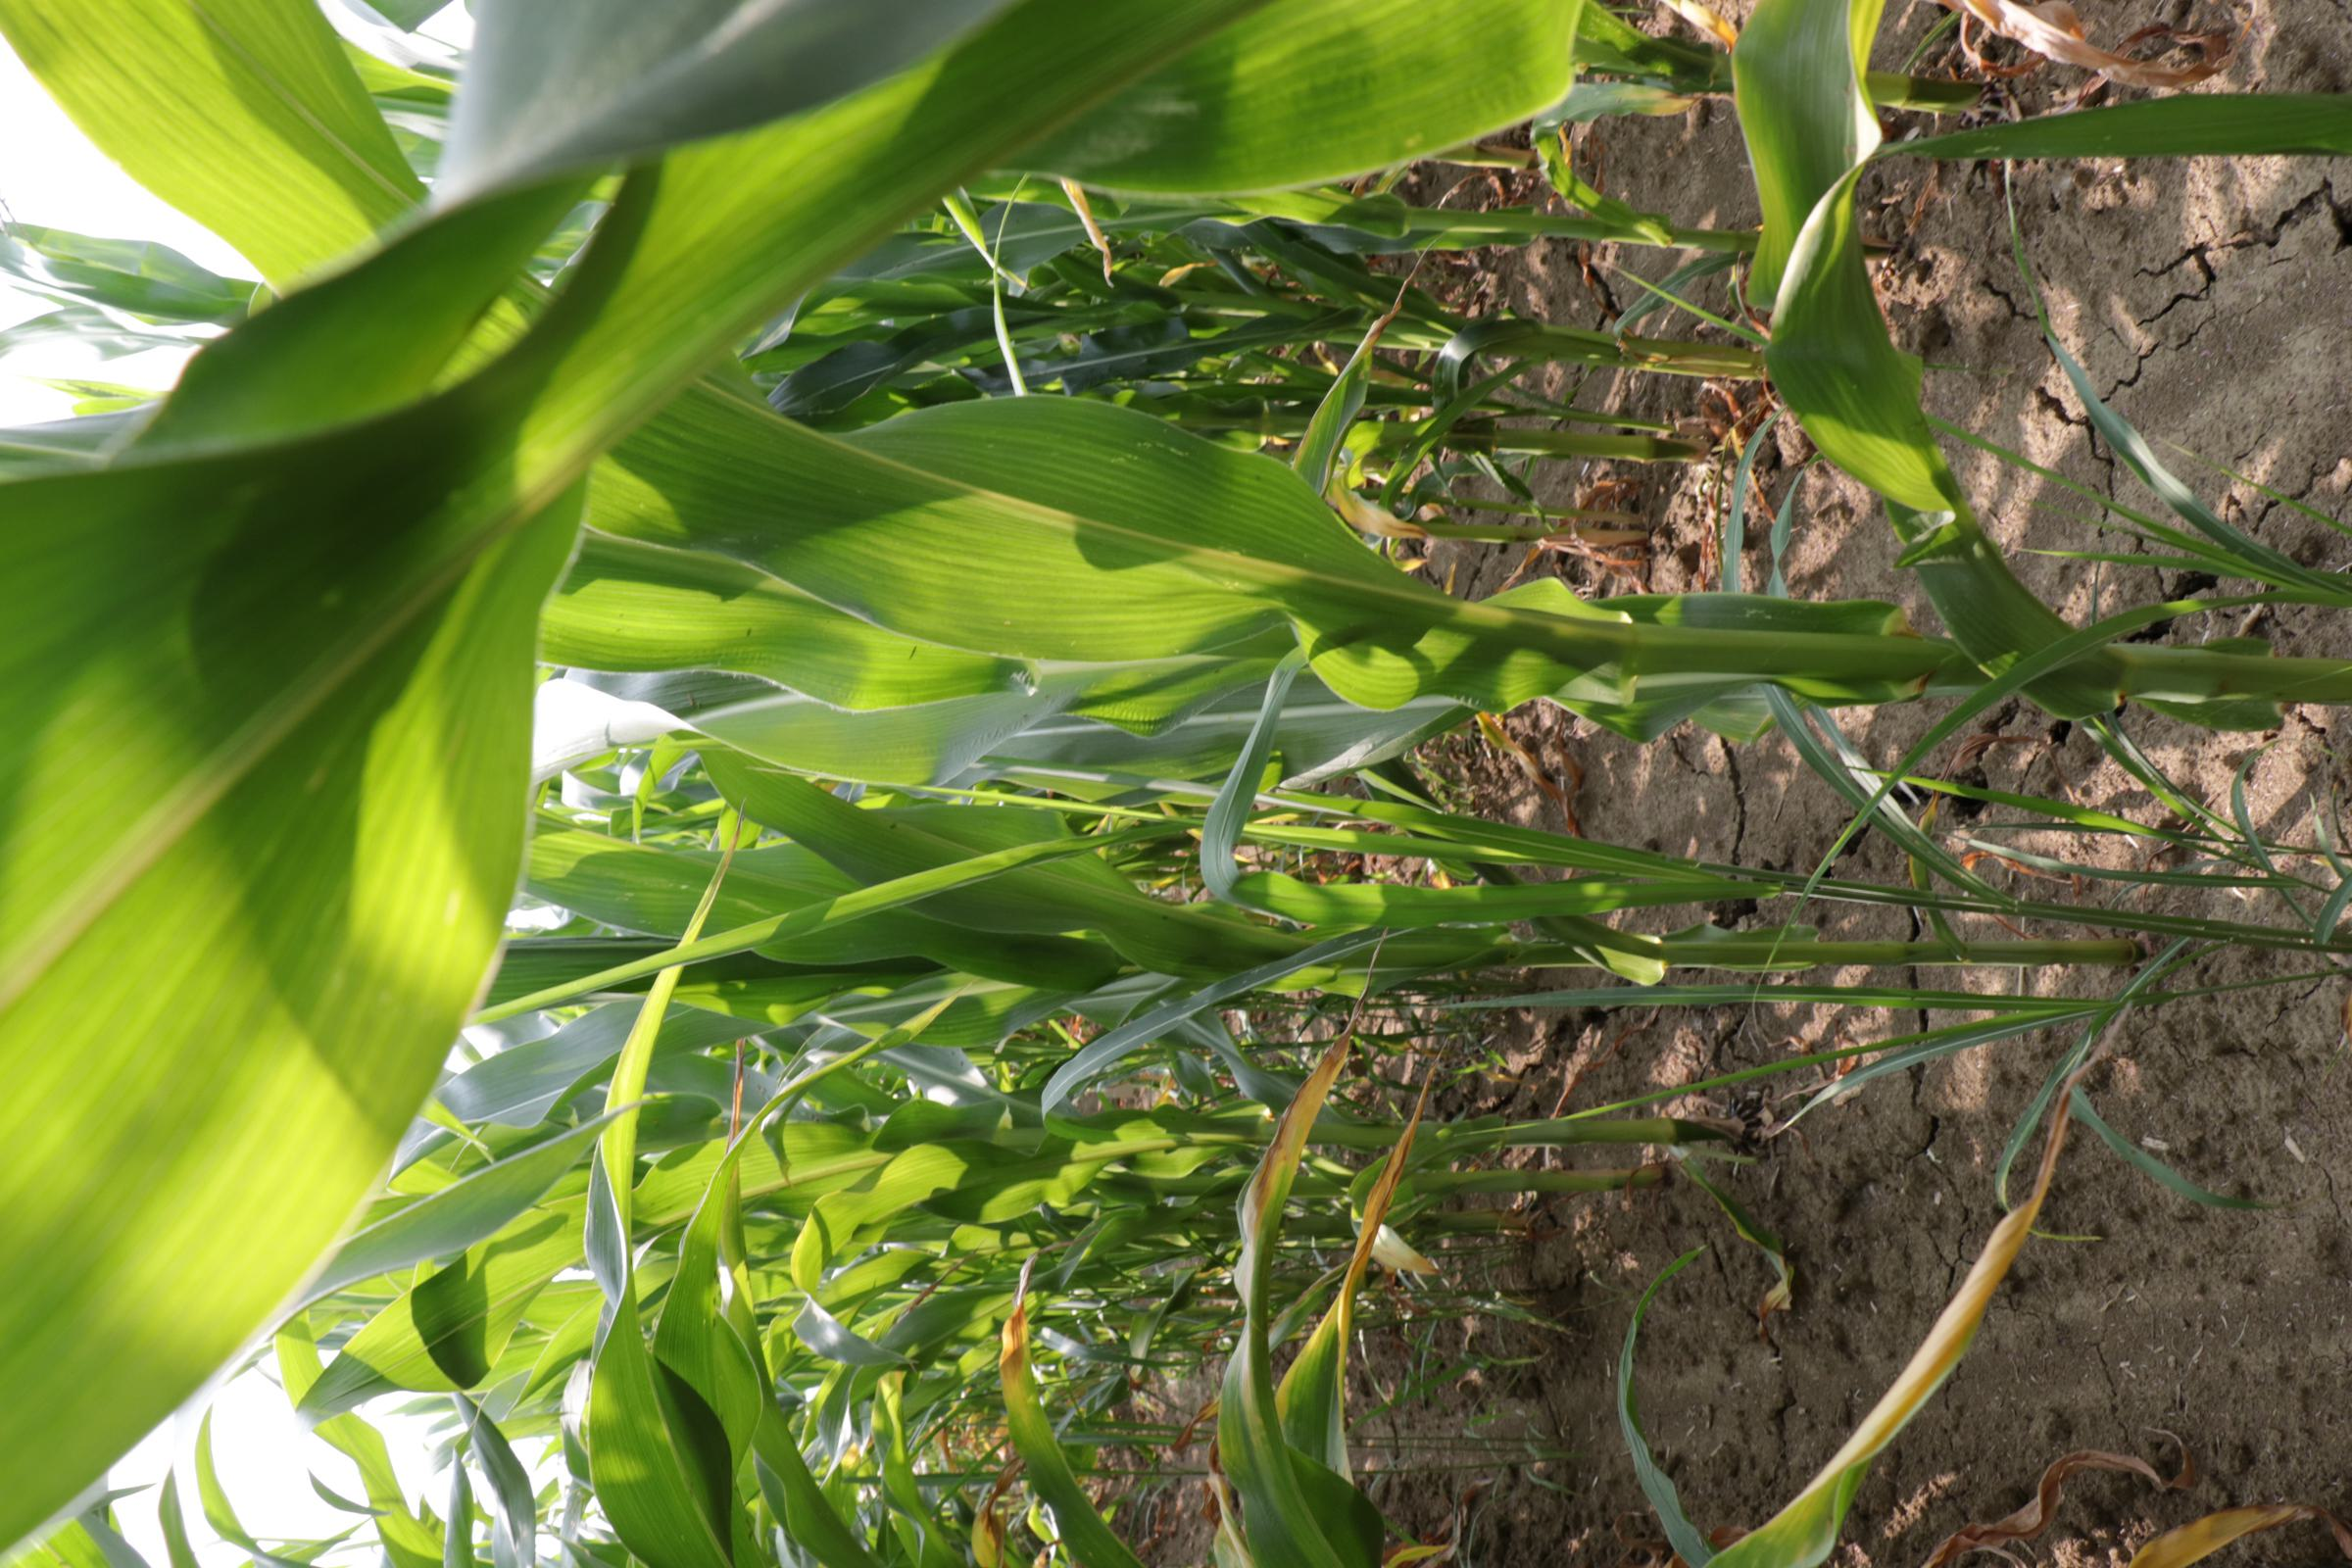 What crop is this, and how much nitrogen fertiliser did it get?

maize, reduced nitrogen fertilisation
